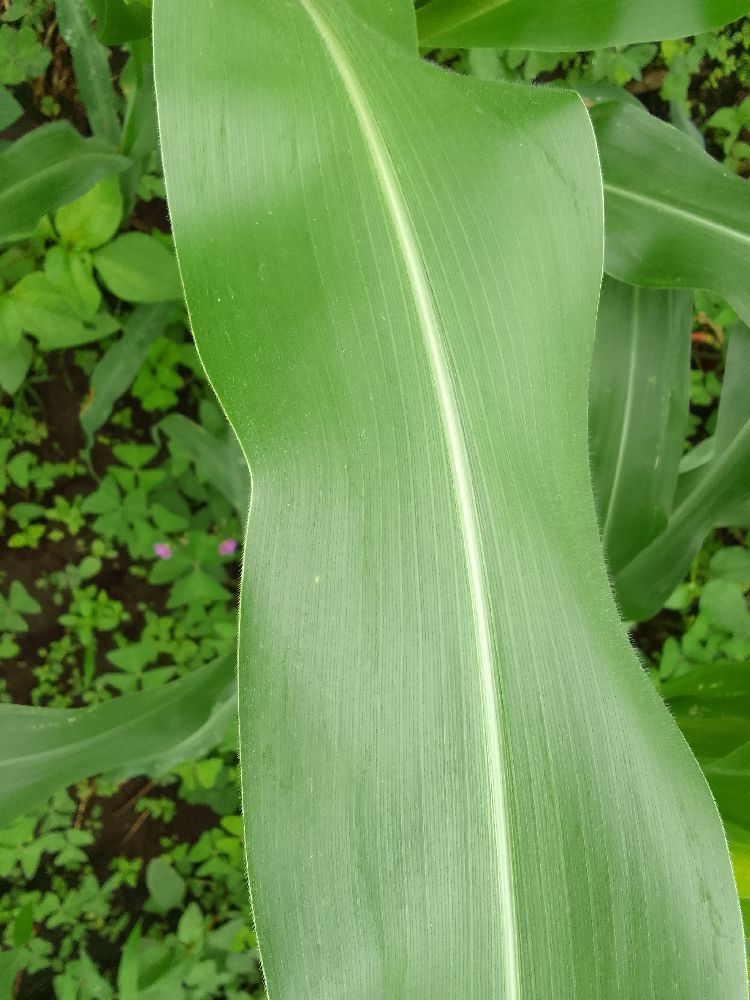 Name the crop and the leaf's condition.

maize, healthy
